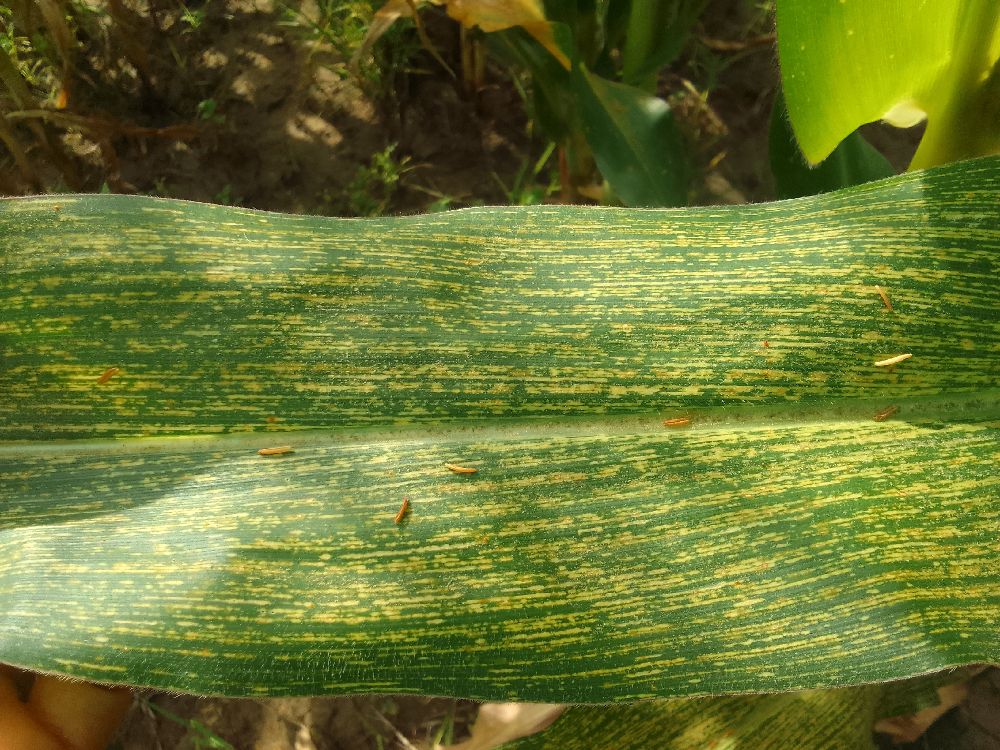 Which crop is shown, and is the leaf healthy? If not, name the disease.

maize, maize streak virus
